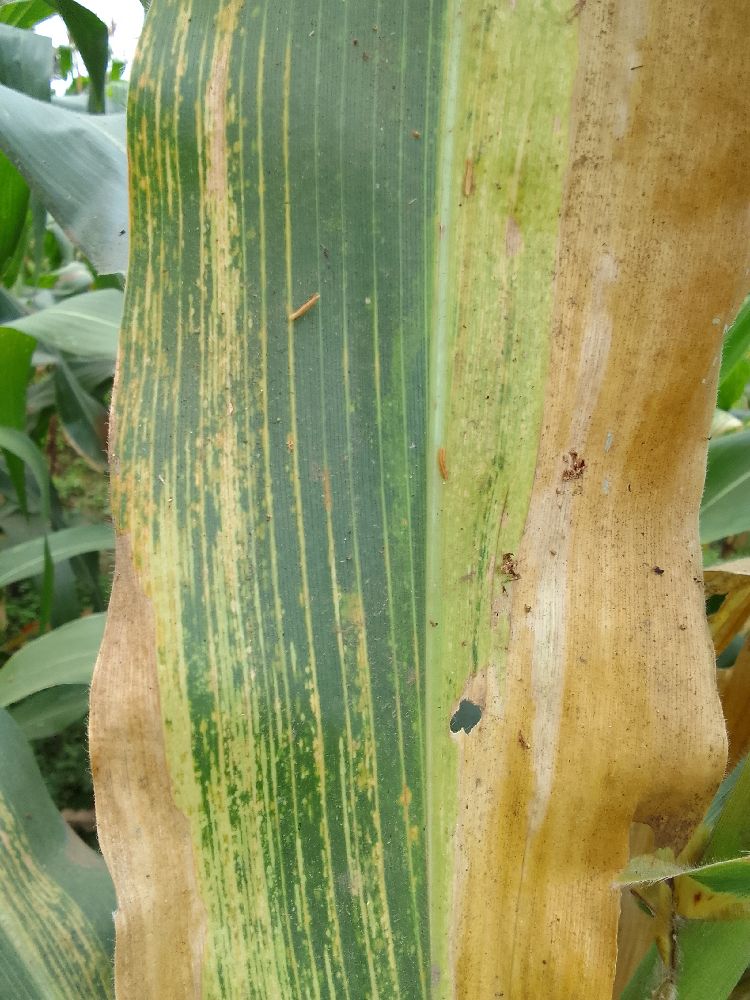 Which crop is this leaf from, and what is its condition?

maize, maize lethal necrosis
